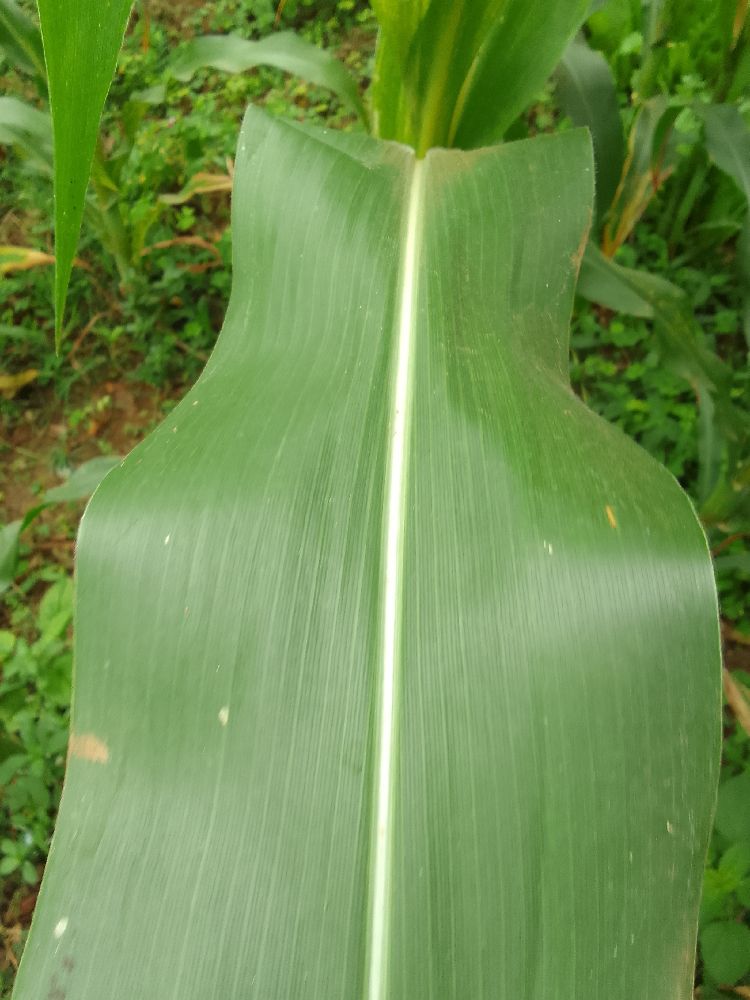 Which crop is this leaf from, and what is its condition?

maize, healthy
